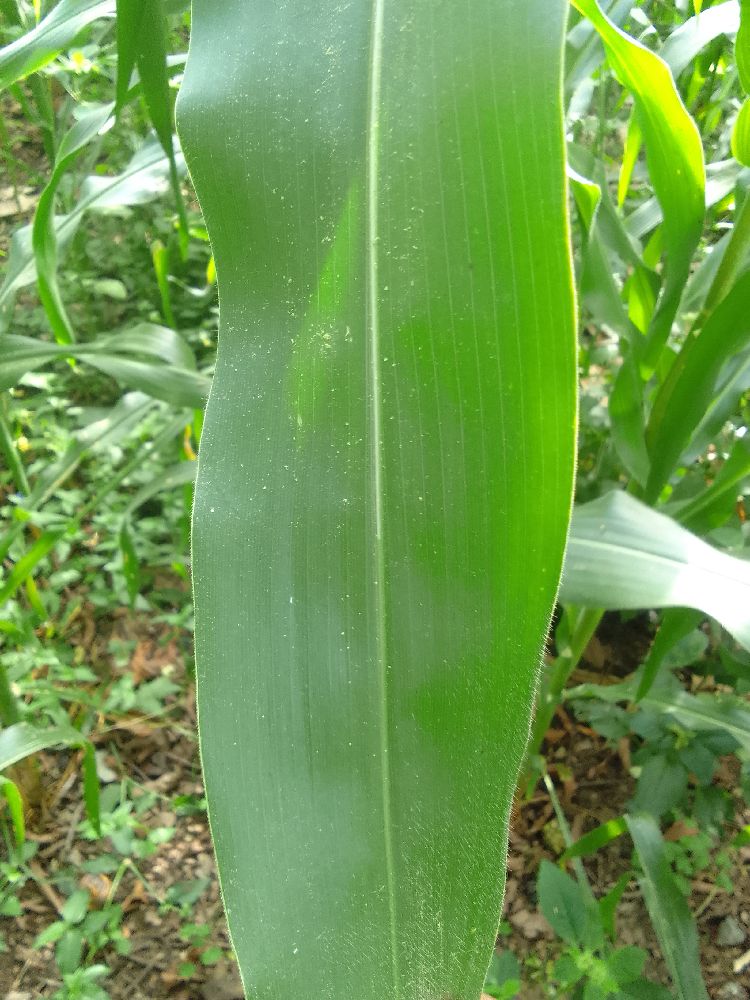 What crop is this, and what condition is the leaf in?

maize, healthy
